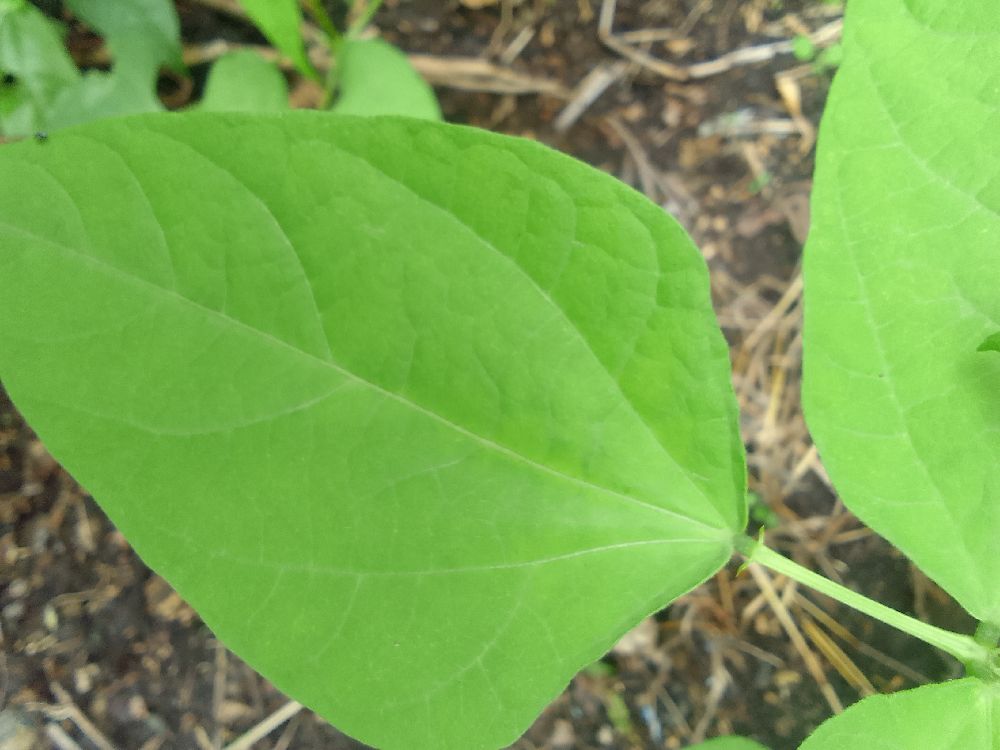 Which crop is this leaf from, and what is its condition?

common bean, healthy
